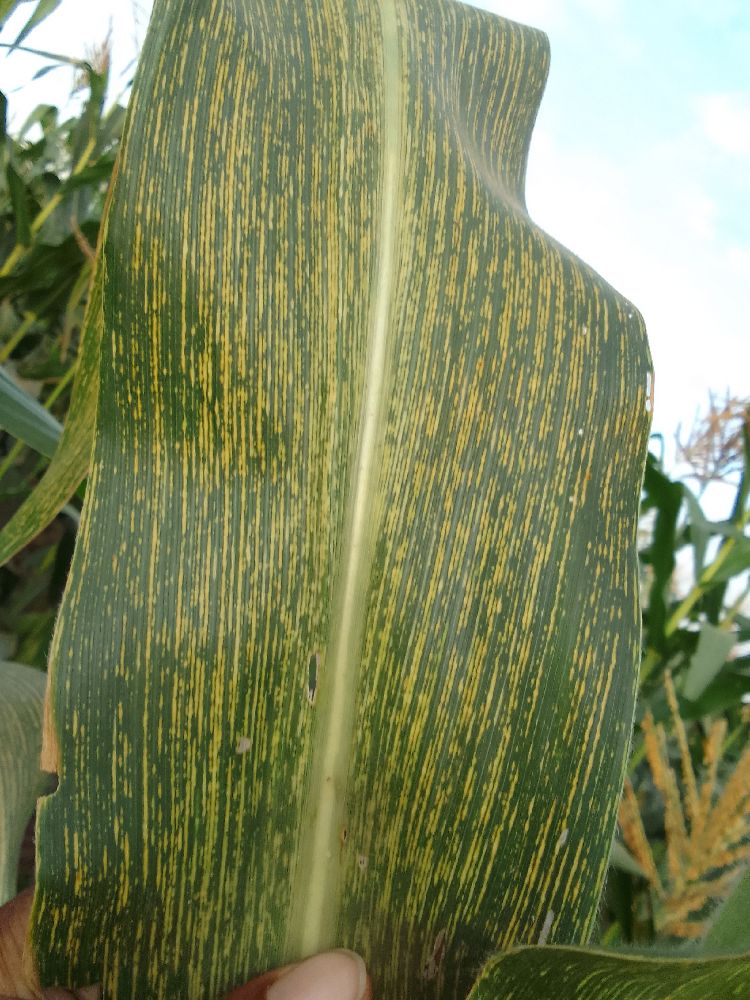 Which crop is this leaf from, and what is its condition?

maize, maize streak virus
